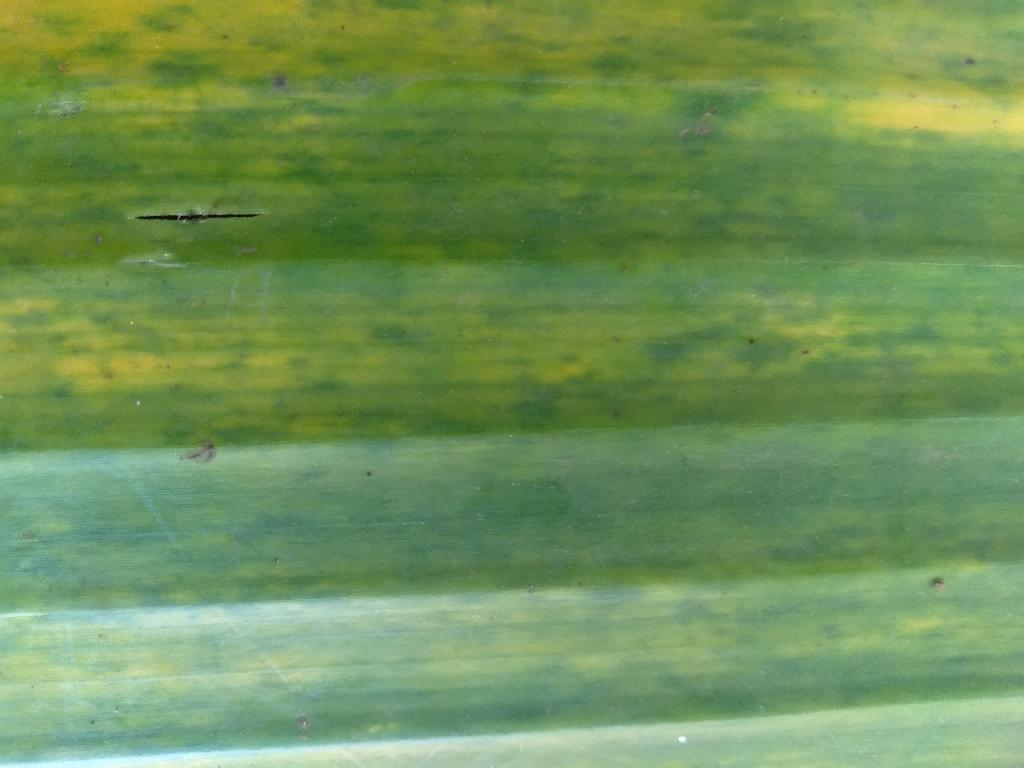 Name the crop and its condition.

banana, fusarium wilt race 1
